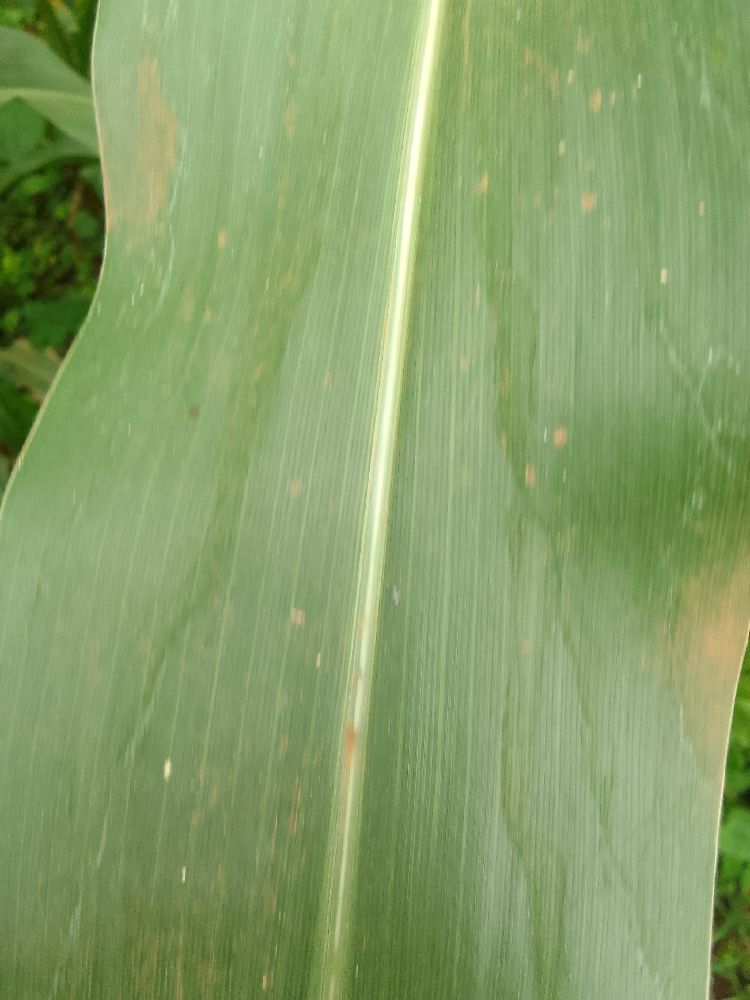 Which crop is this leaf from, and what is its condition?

maize, healthy
